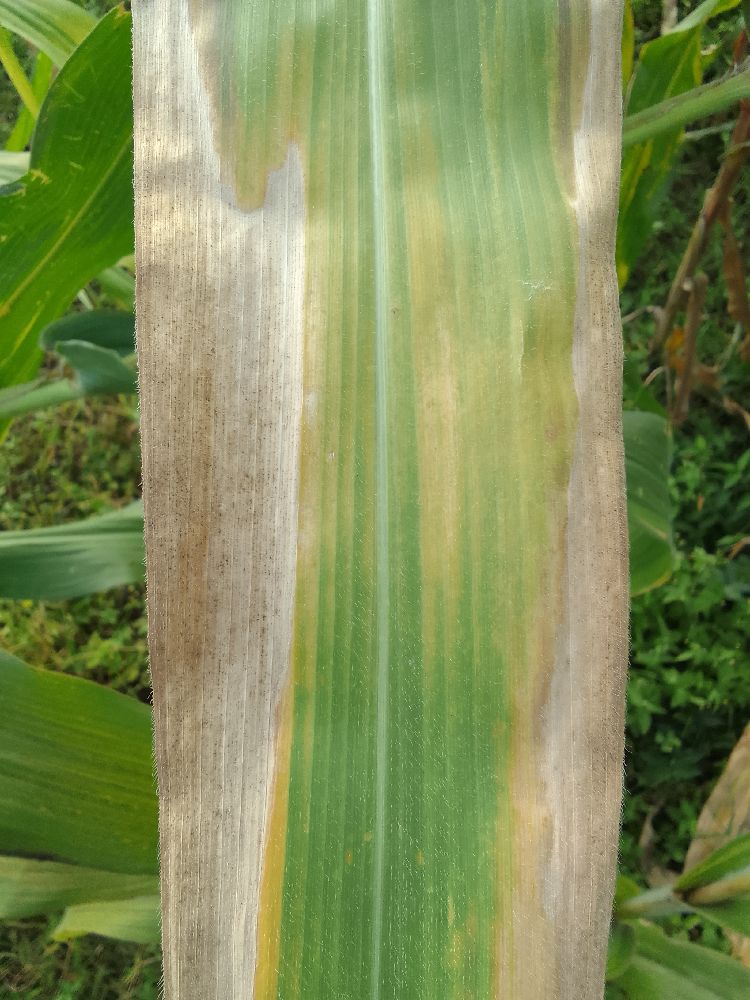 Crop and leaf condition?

maize, maize lethal necrosis
